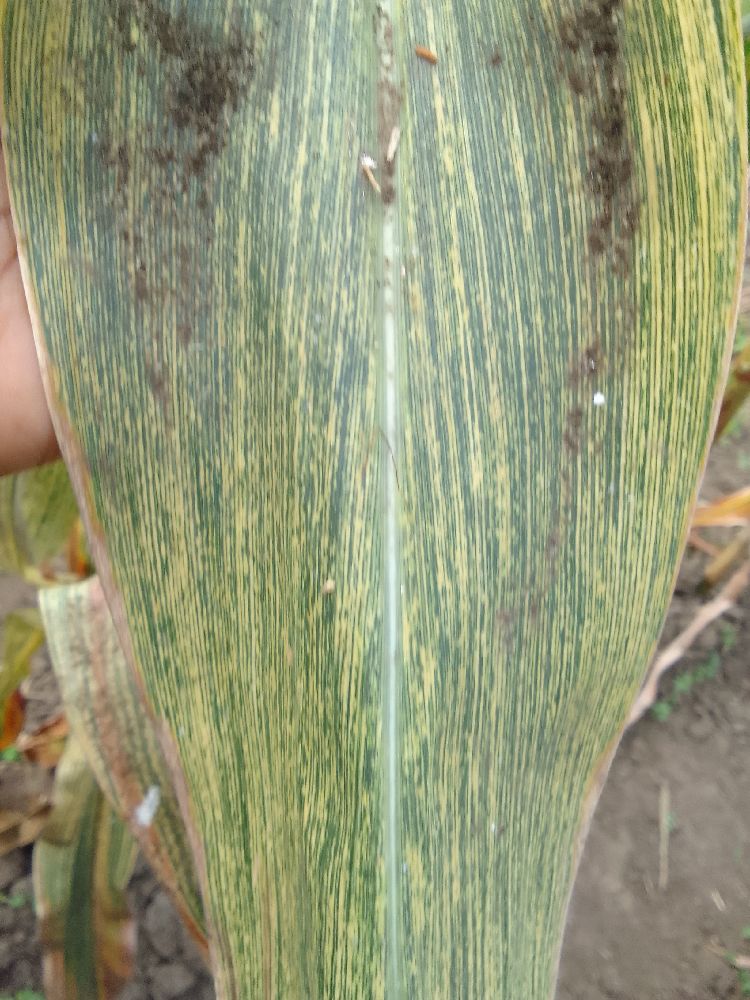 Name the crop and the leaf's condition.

maize, maize streak virus
